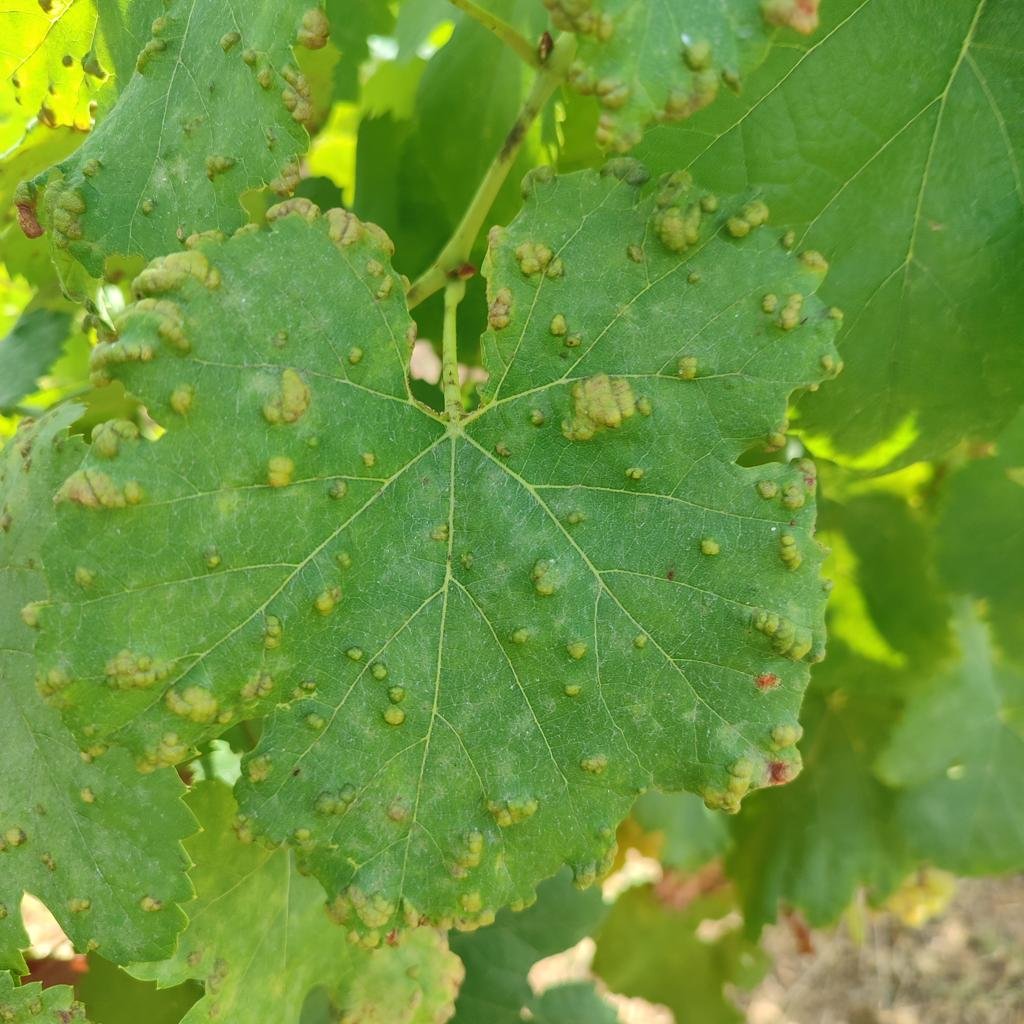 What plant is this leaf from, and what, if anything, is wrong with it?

grapevine, erineum mite
